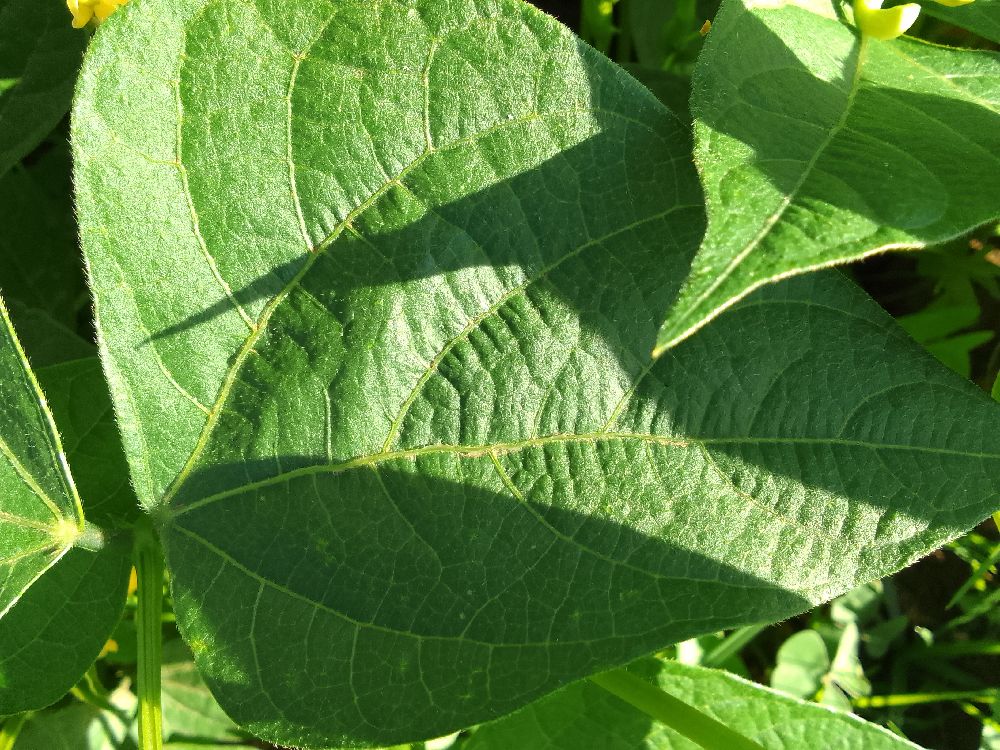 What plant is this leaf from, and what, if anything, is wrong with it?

common bean, healthy
